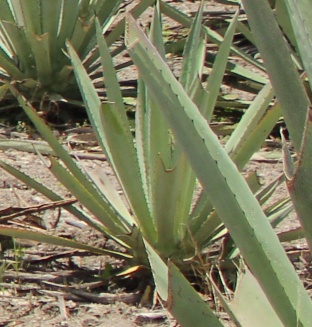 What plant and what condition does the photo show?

agave, small
